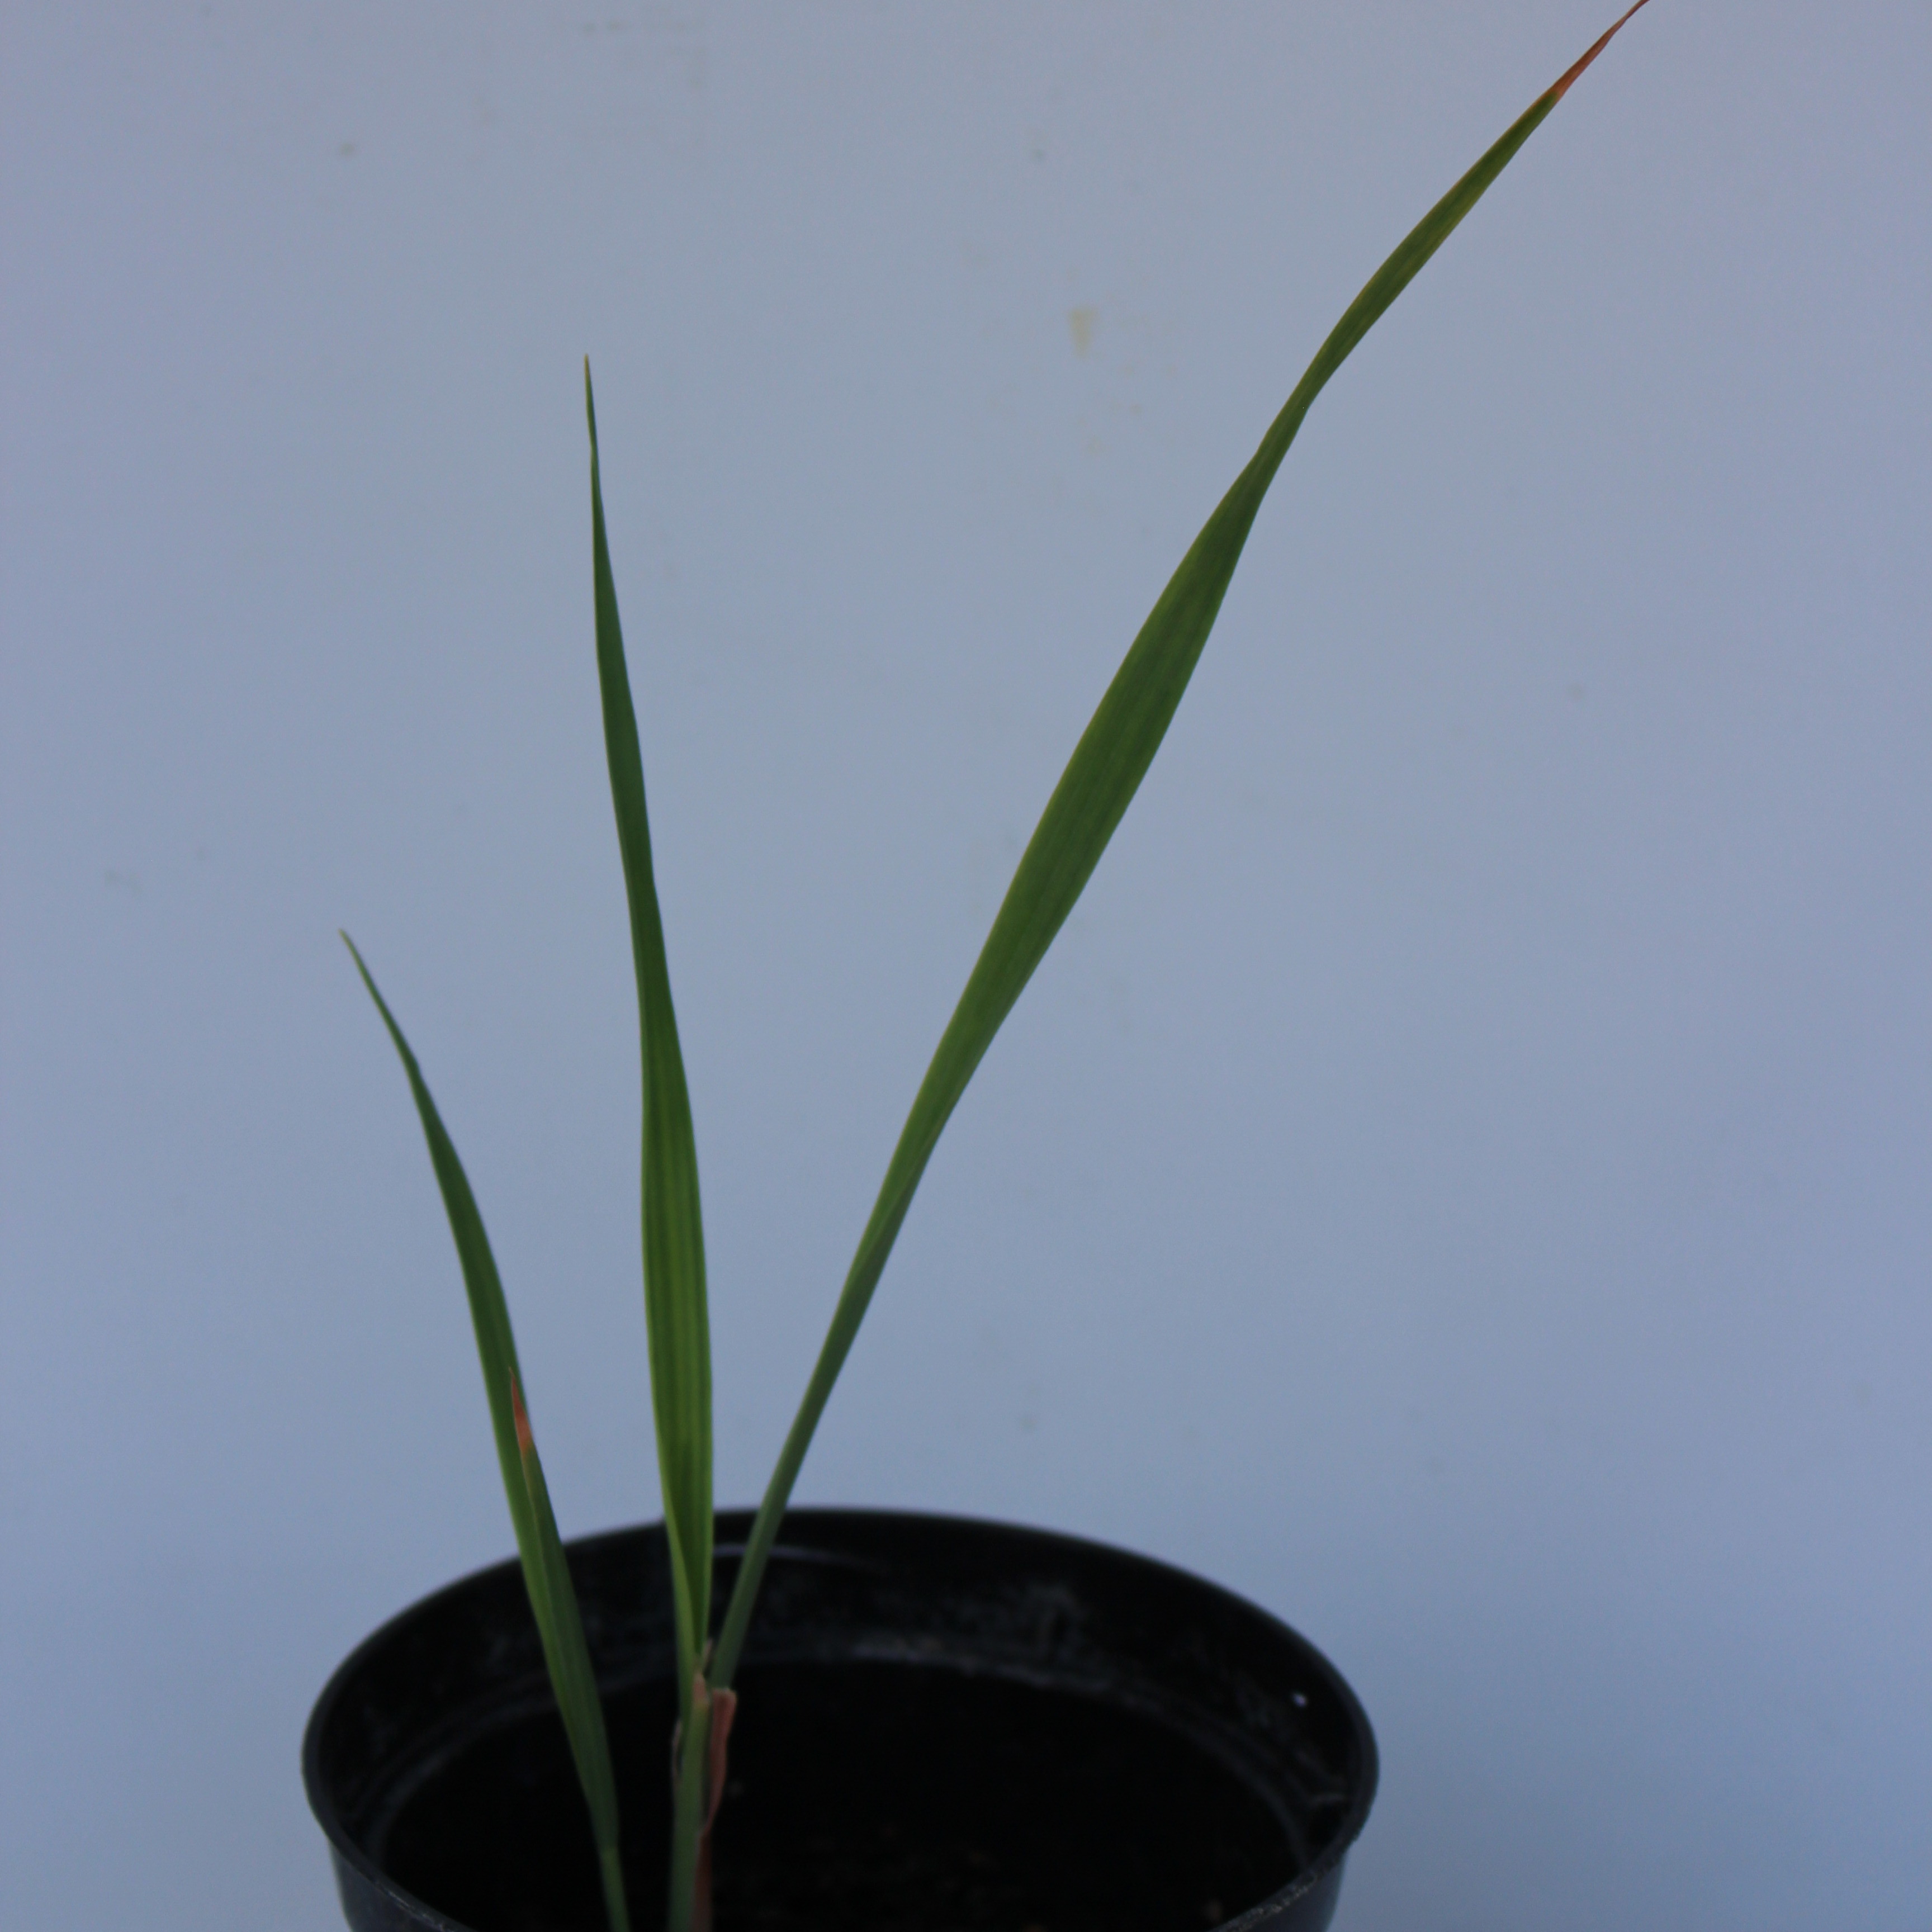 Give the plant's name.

Avena sterilis
